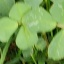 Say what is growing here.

unstructured weed
